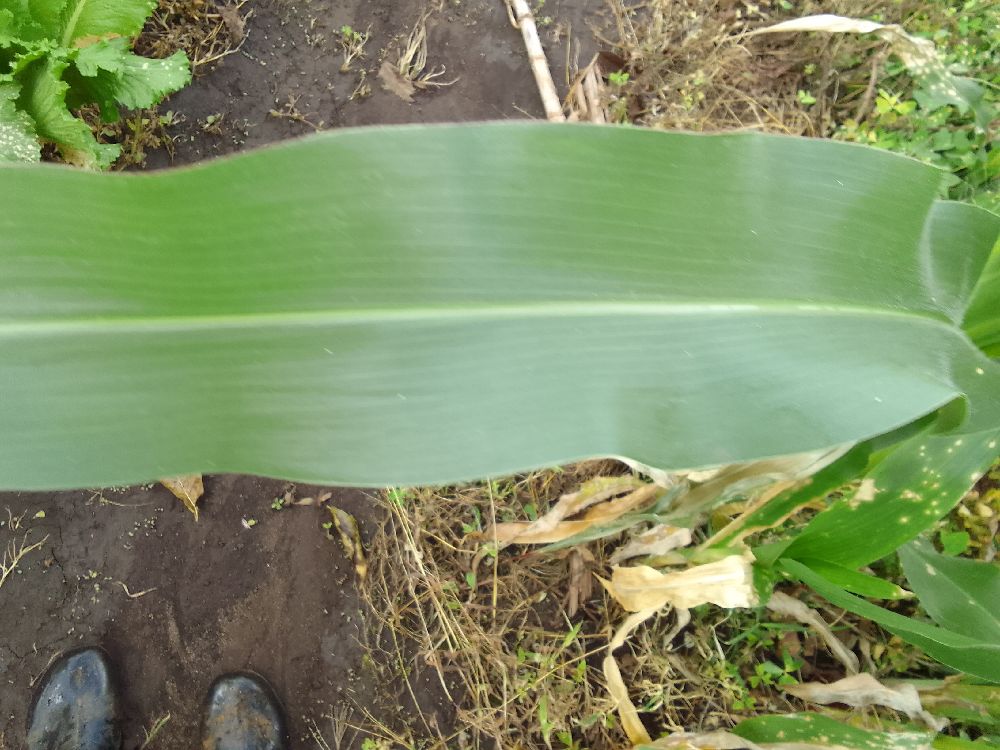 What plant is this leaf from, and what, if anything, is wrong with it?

maize, healthy
